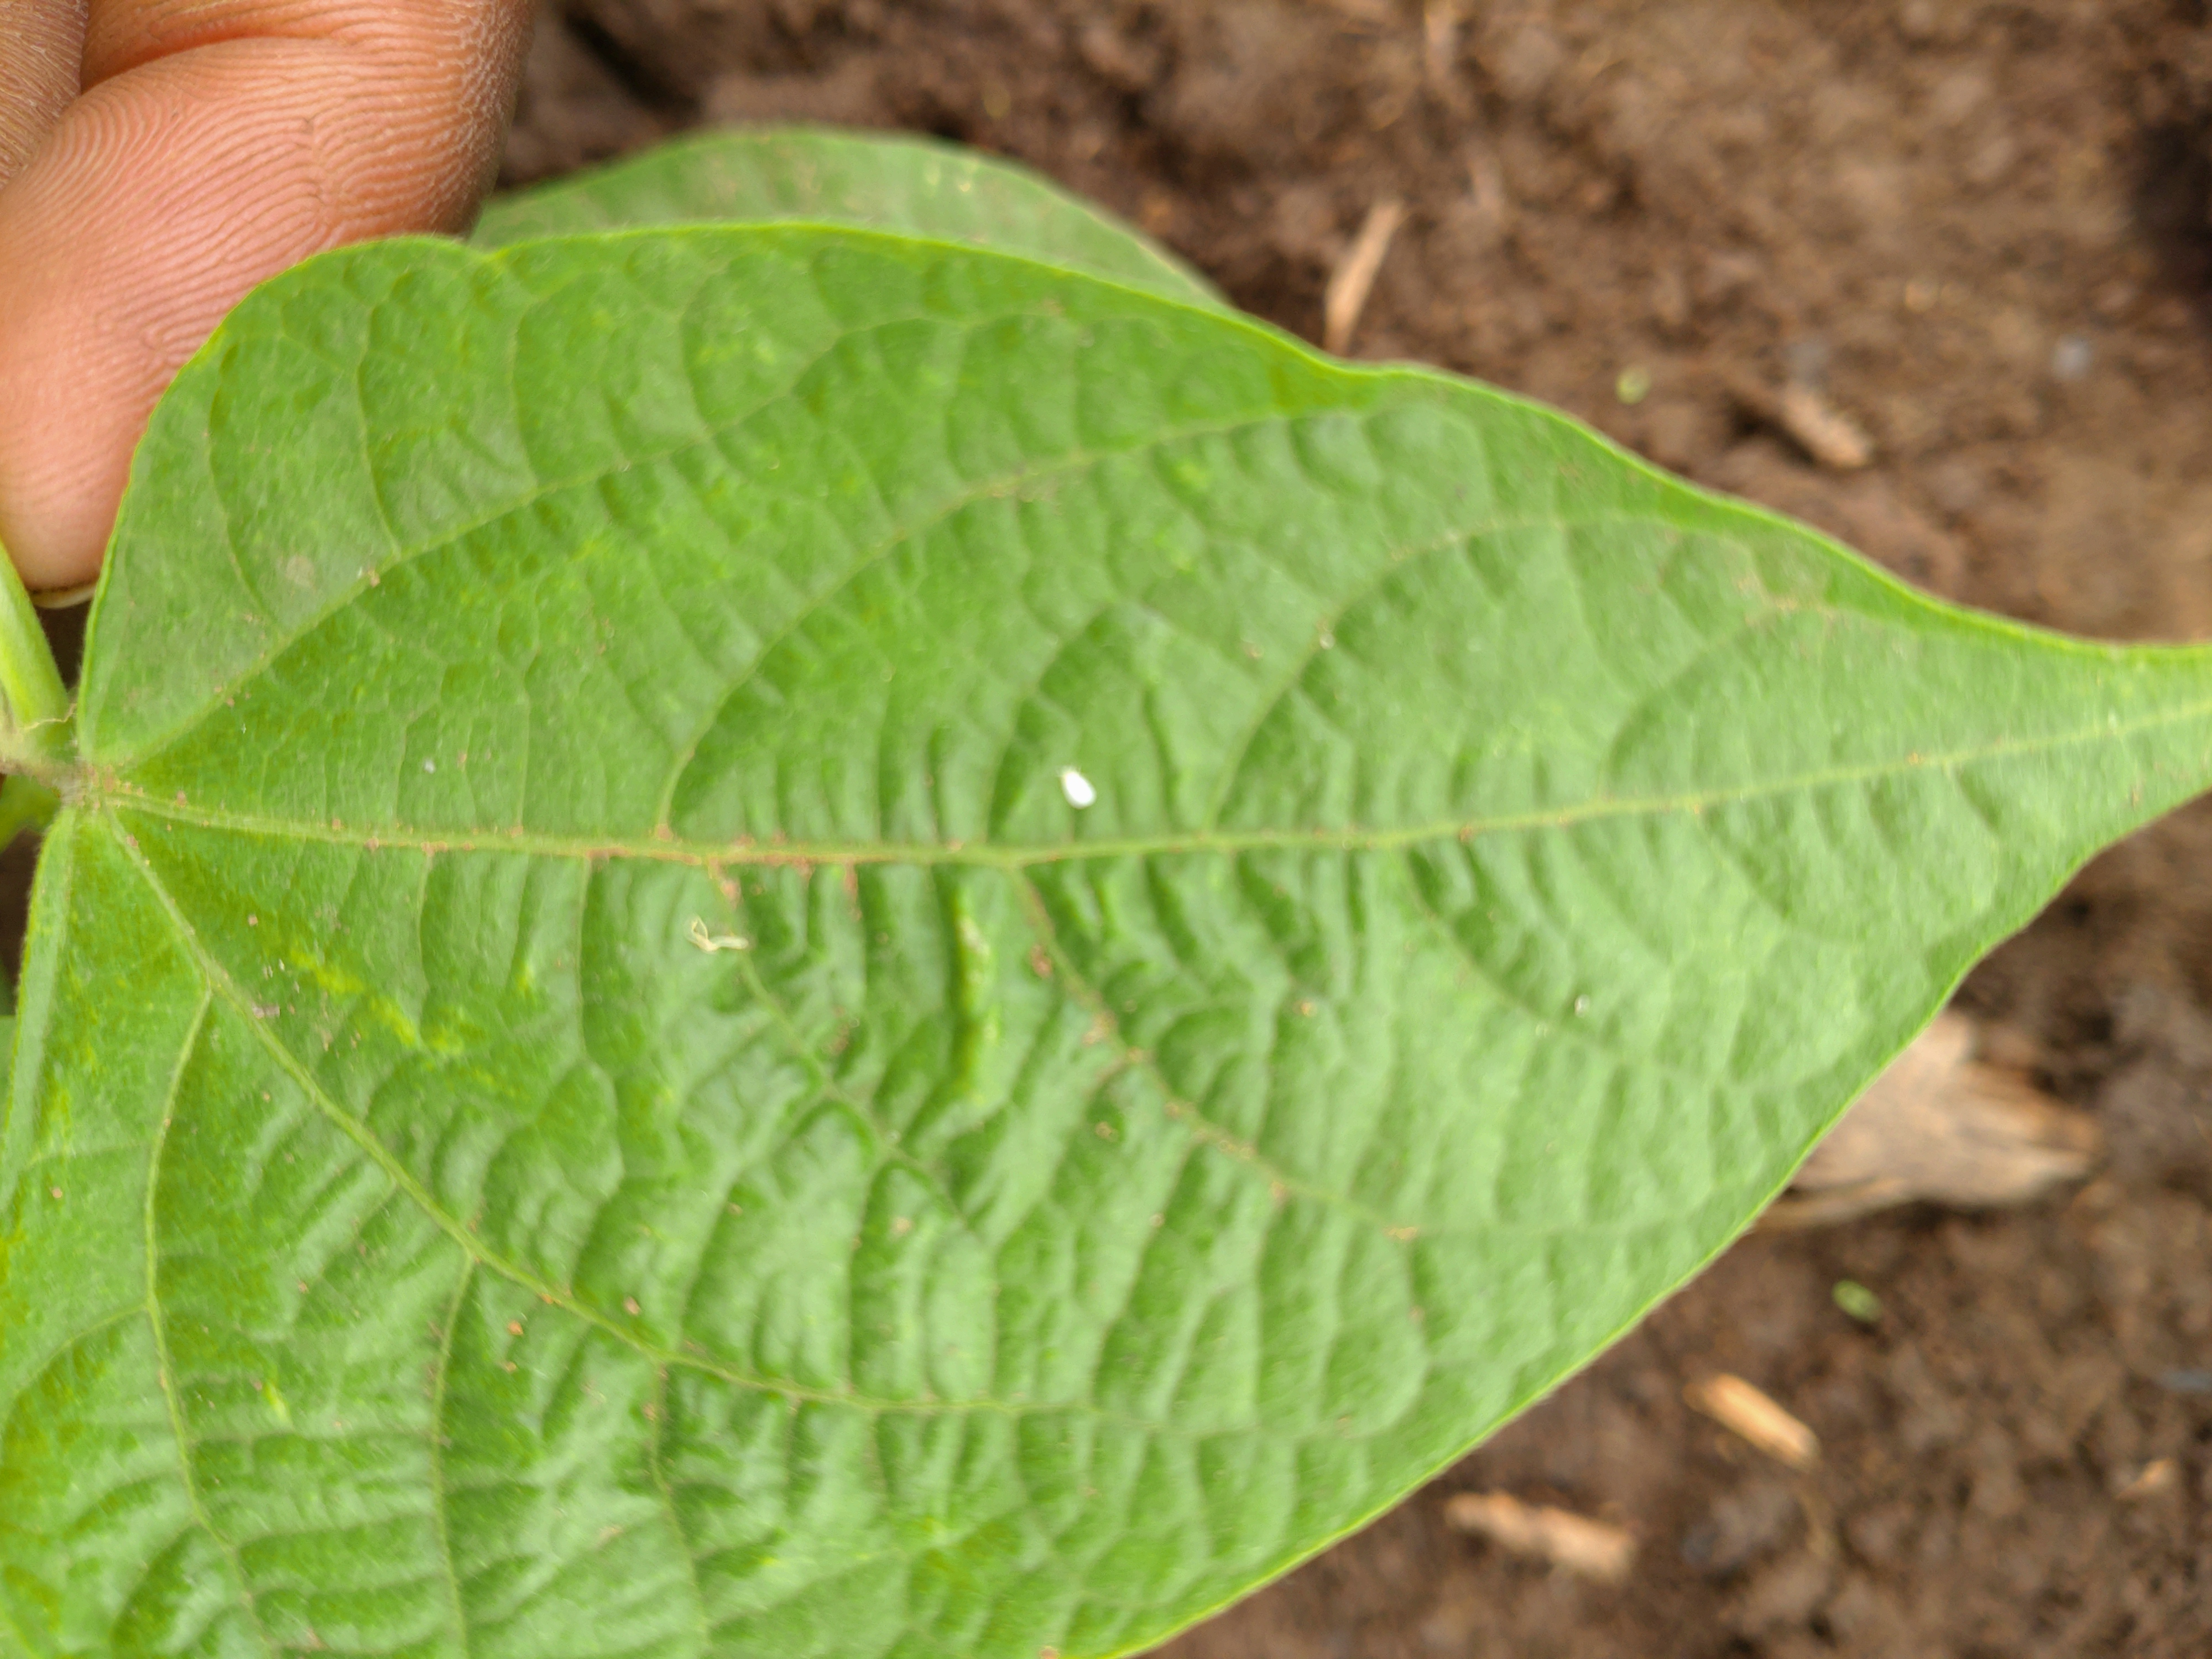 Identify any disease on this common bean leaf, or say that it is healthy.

healthy
